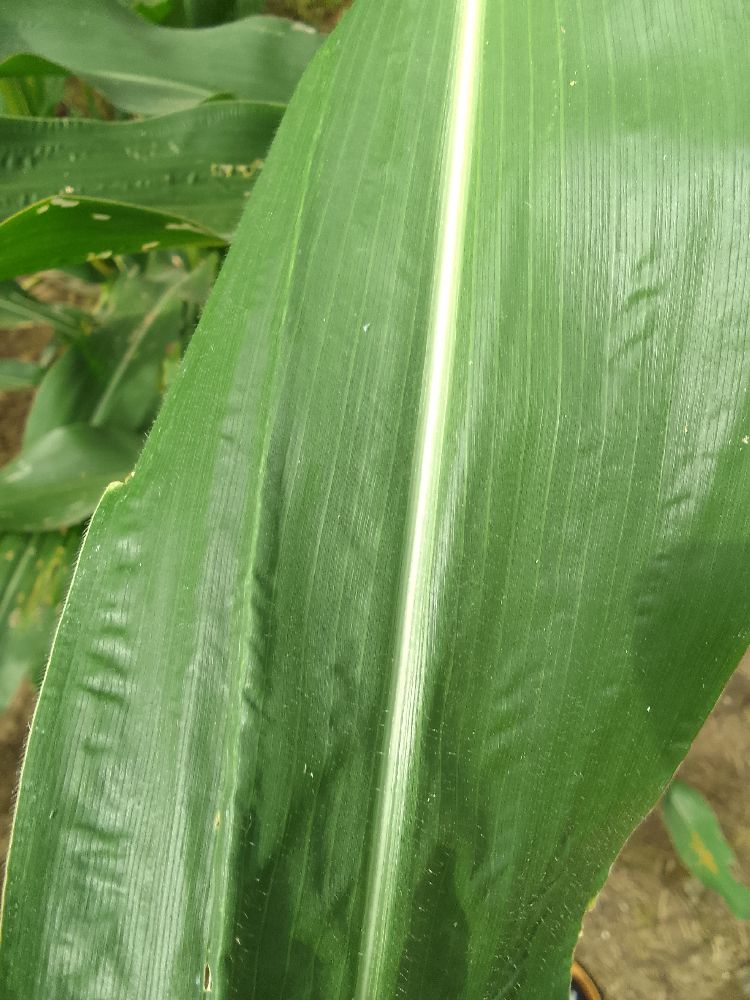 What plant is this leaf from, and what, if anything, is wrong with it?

maize, healthy
